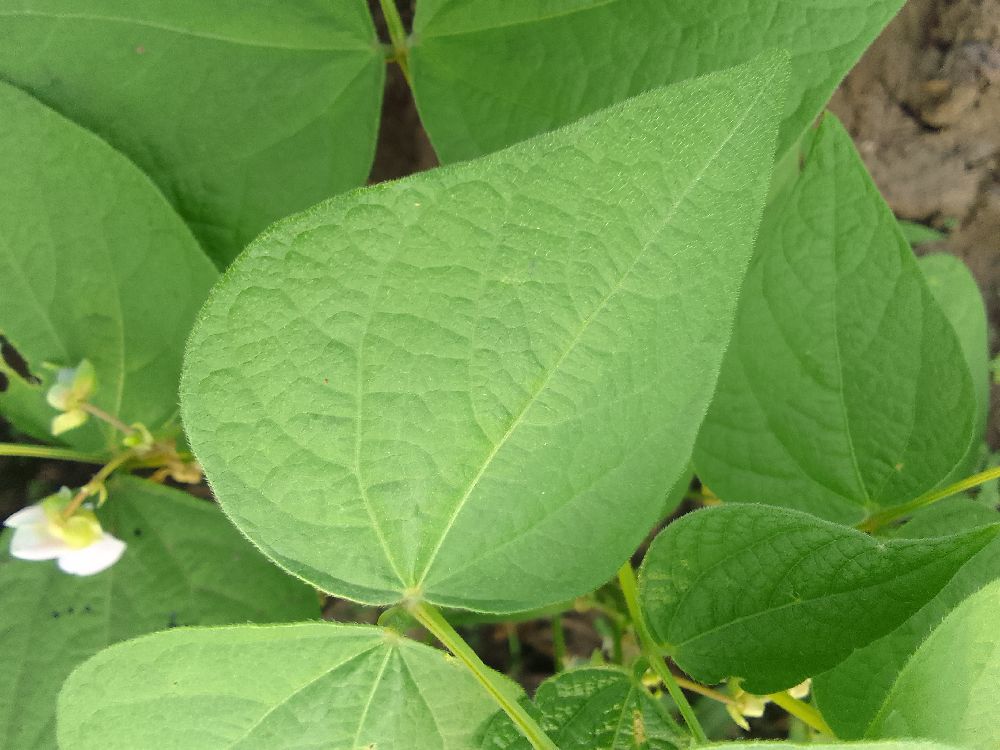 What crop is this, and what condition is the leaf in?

common bean, healthy
